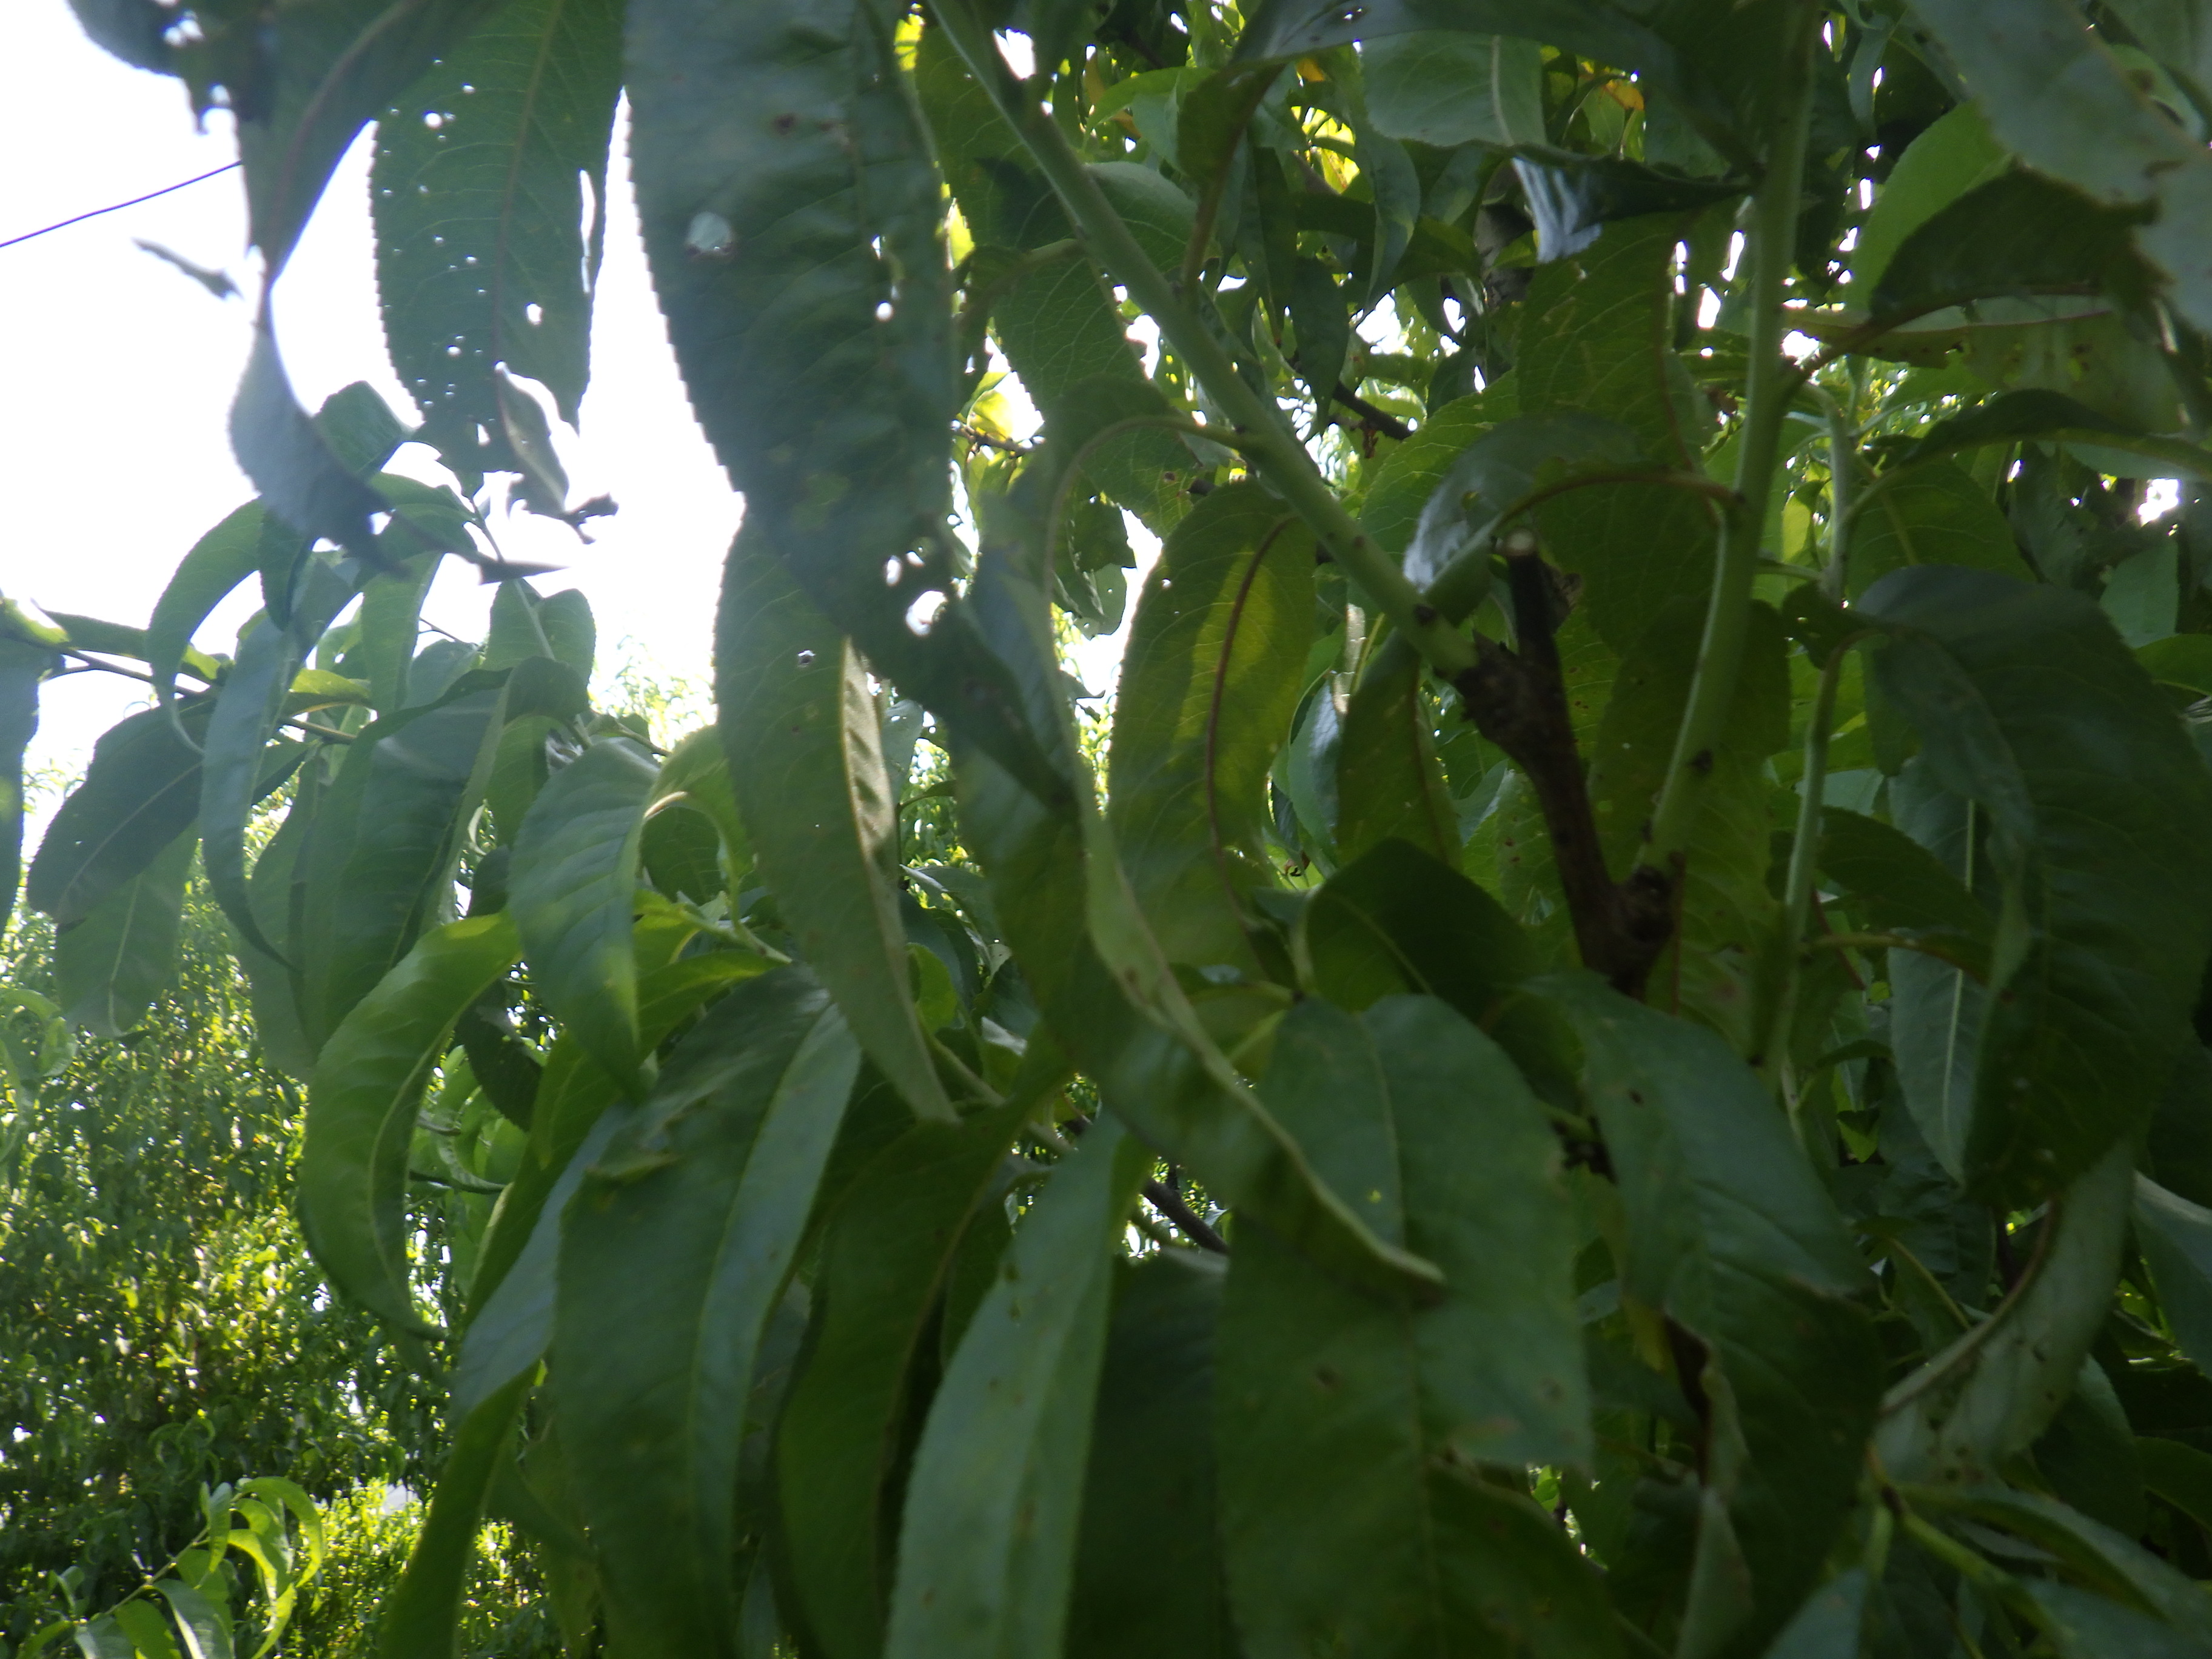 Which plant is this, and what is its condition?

peach, mechanical damage, shot hole disease
